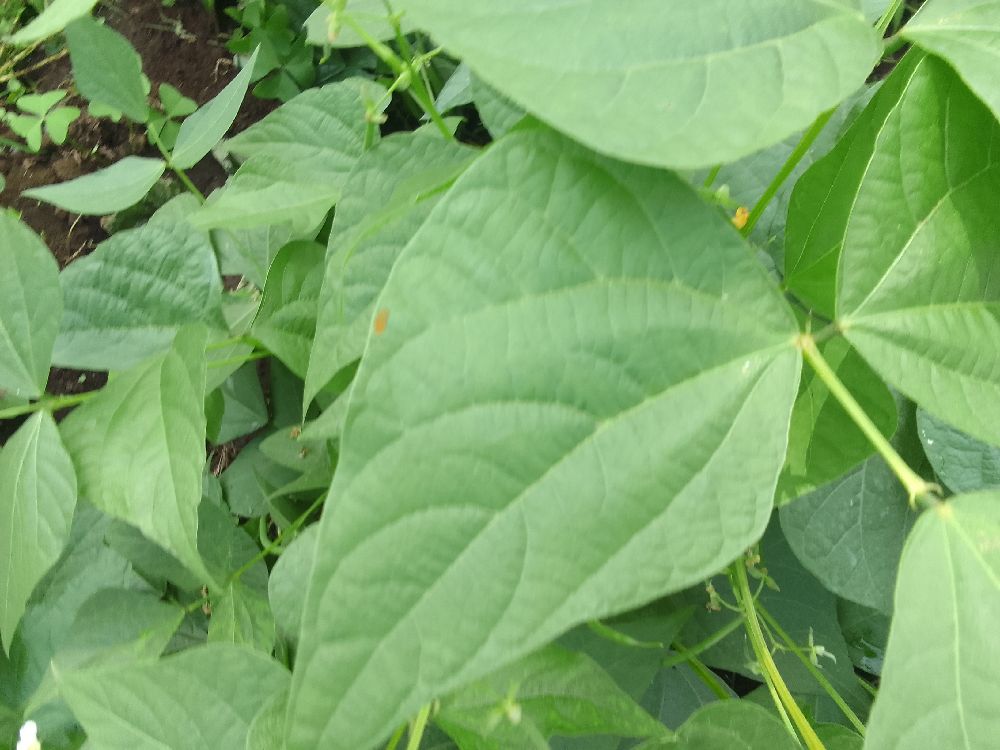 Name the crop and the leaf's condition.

common bean, healthy
